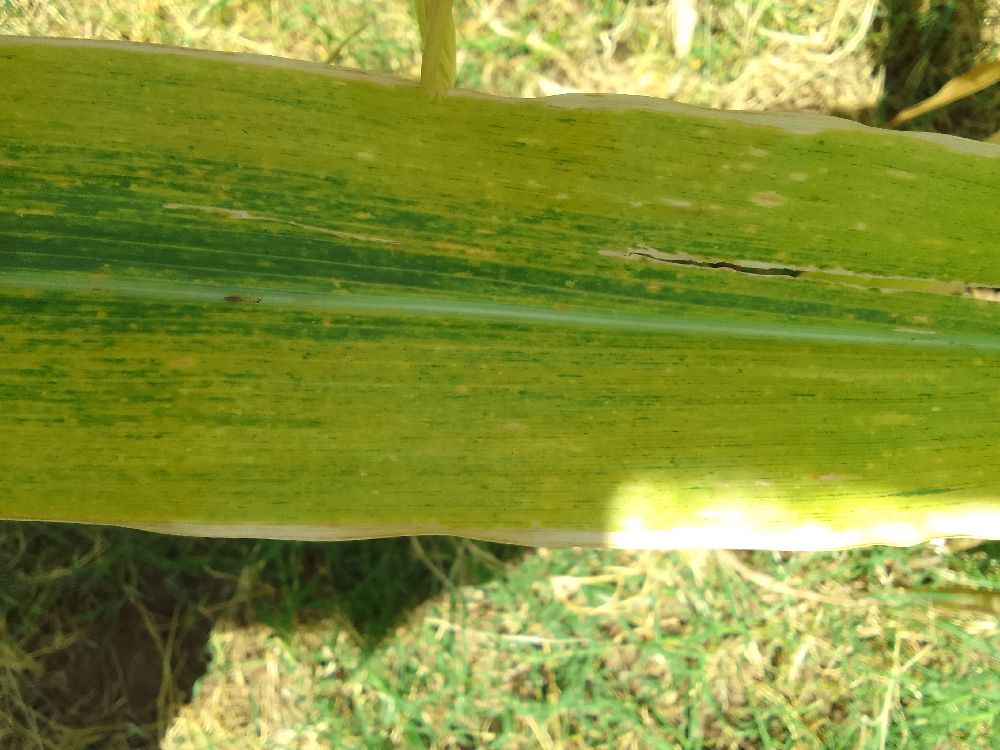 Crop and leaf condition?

maize, maize lethal necrosis
